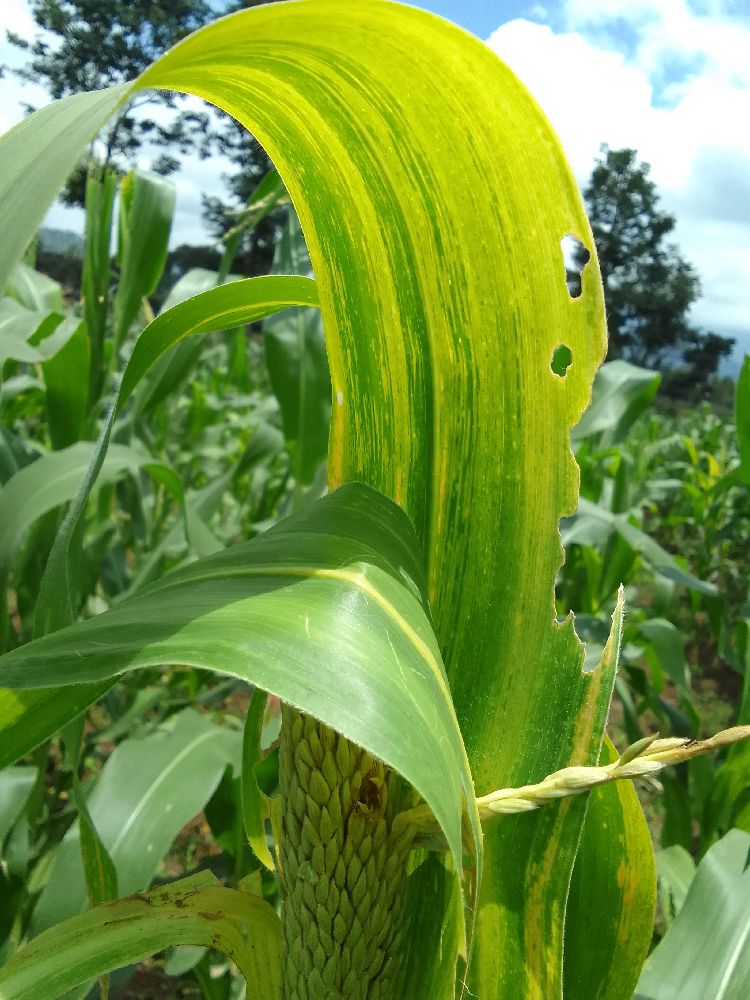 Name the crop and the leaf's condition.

maize, maize lethal necrosis
